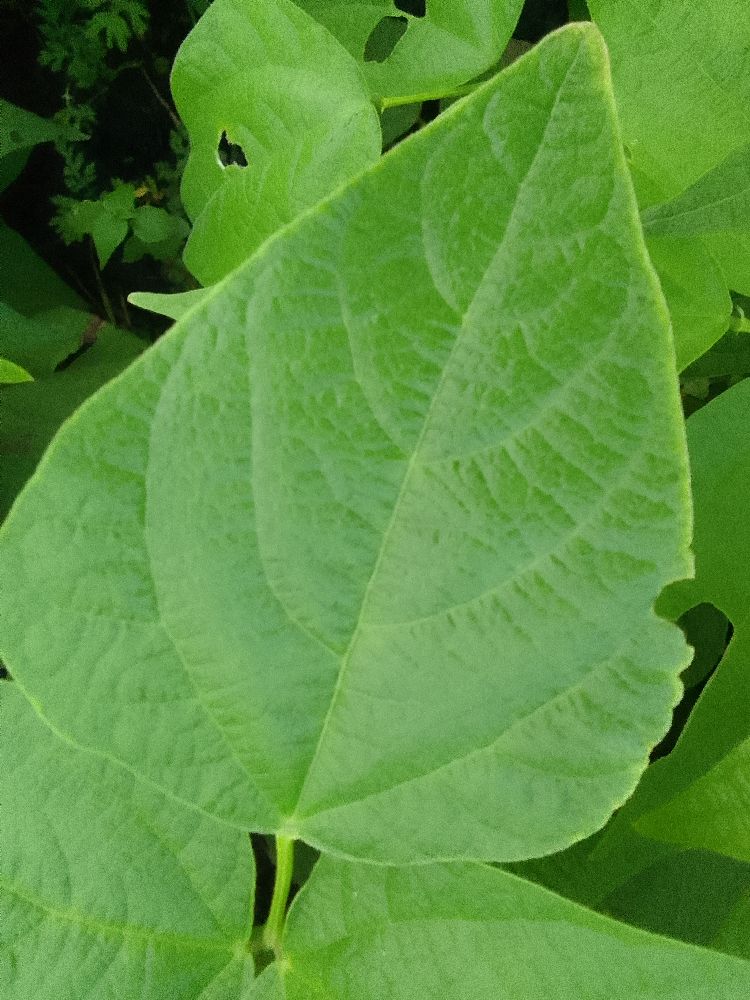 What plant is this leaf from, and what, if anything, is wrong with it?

common bean, healthy
